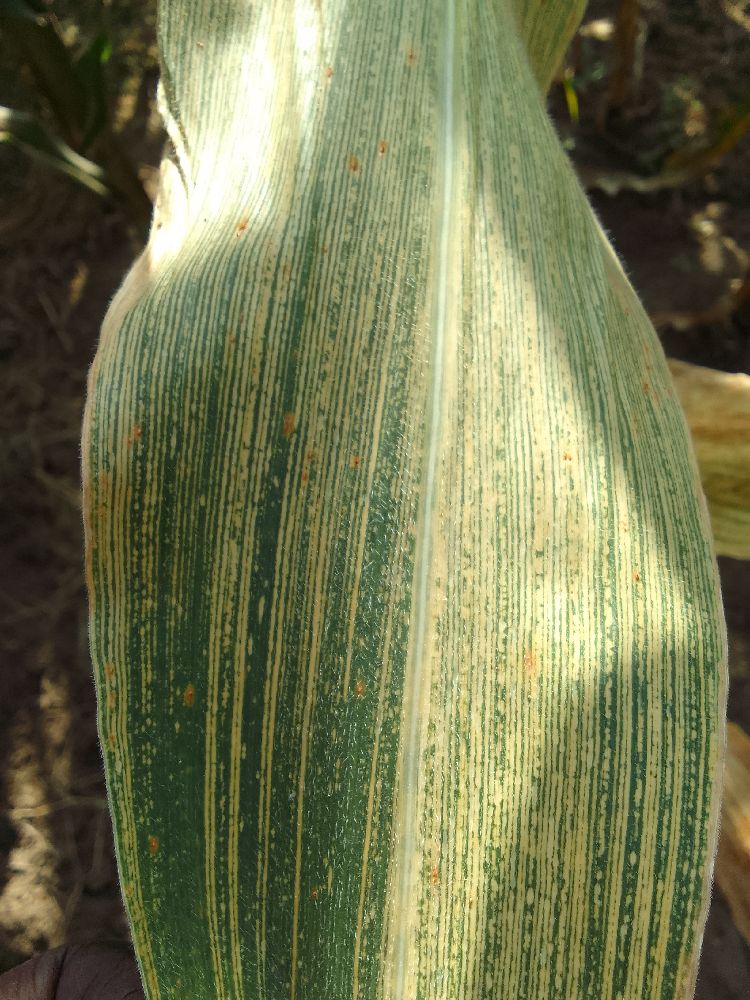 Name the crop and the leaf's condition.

maize, maize streak virus
